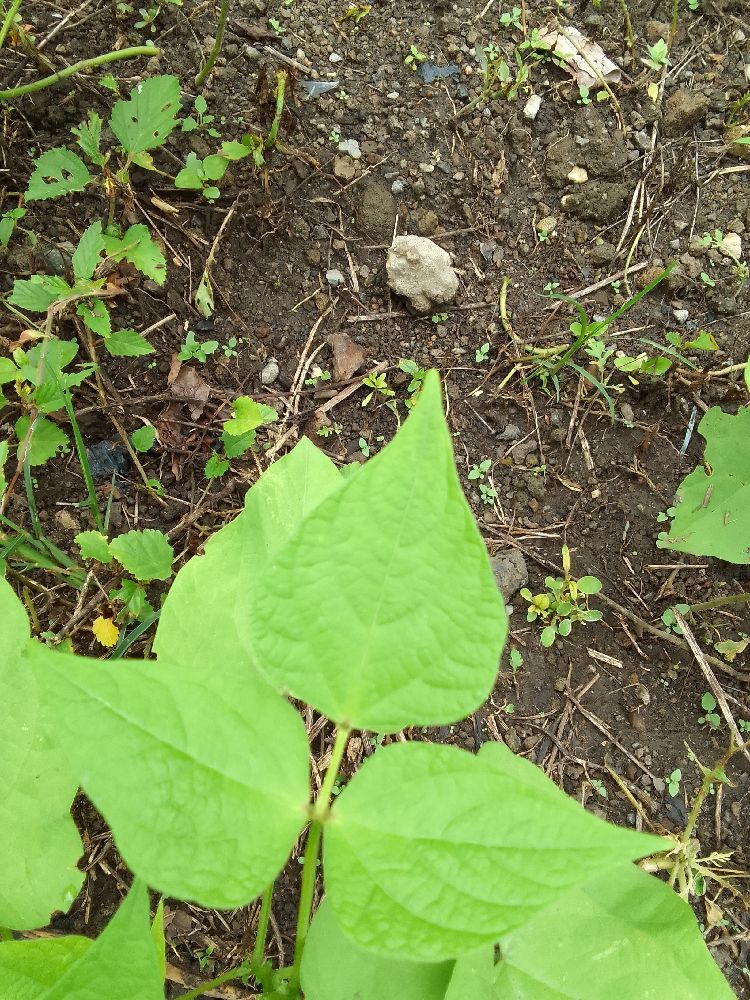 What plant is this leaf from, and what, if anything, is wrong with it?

common bean, healthy
